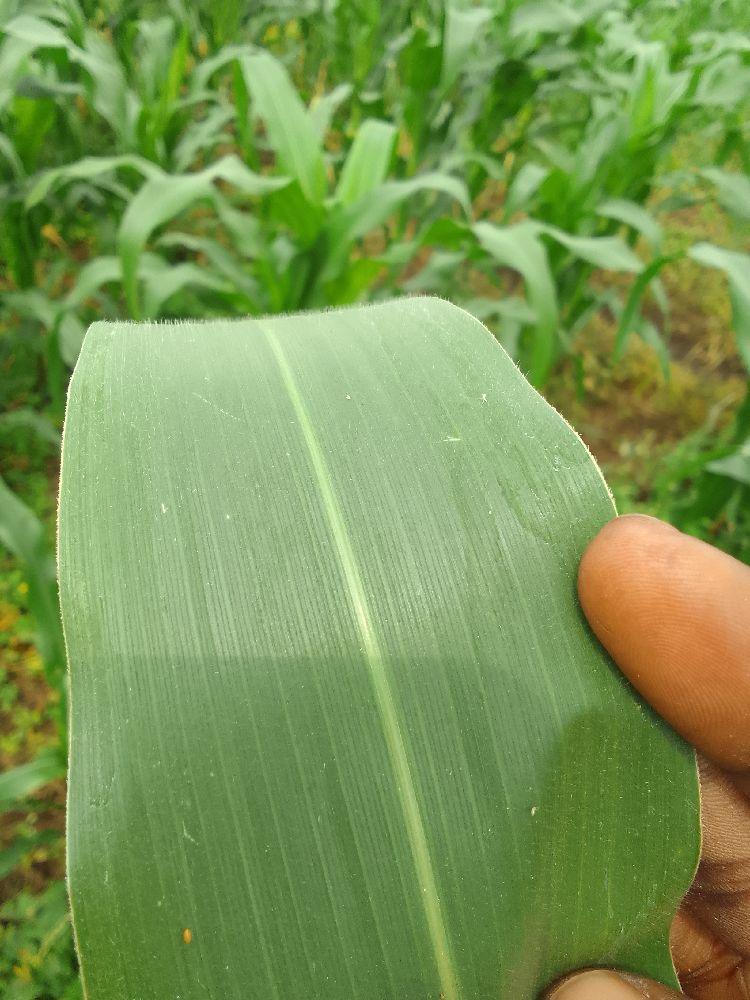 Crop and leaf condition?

maize, healthy
